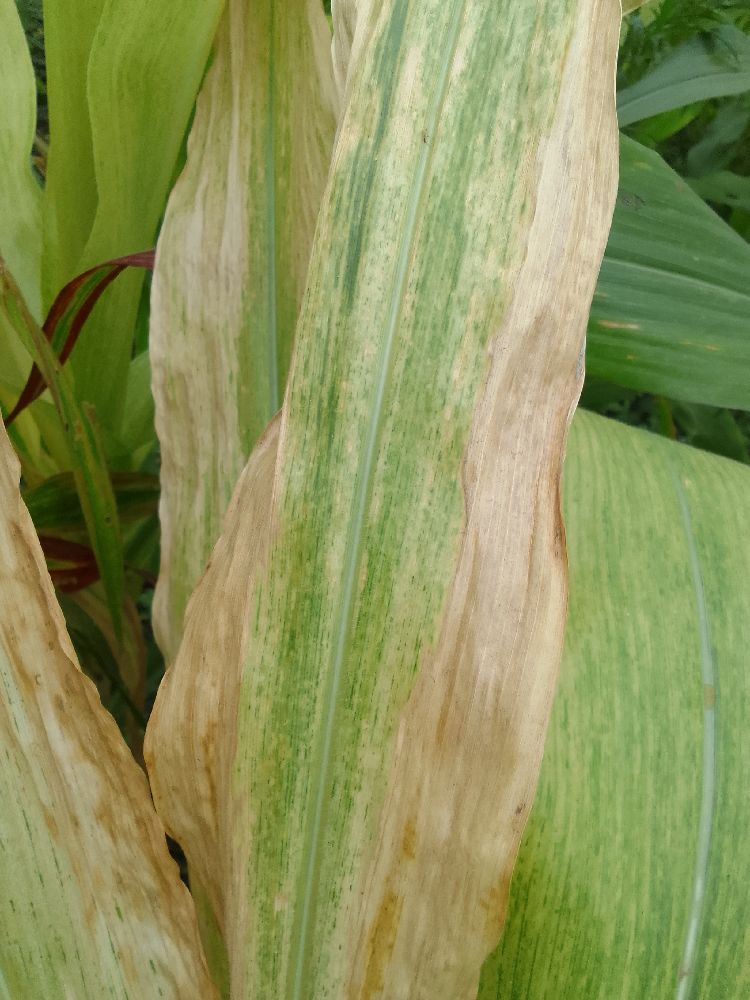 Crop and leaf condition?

maize, maize lethal necrosis
